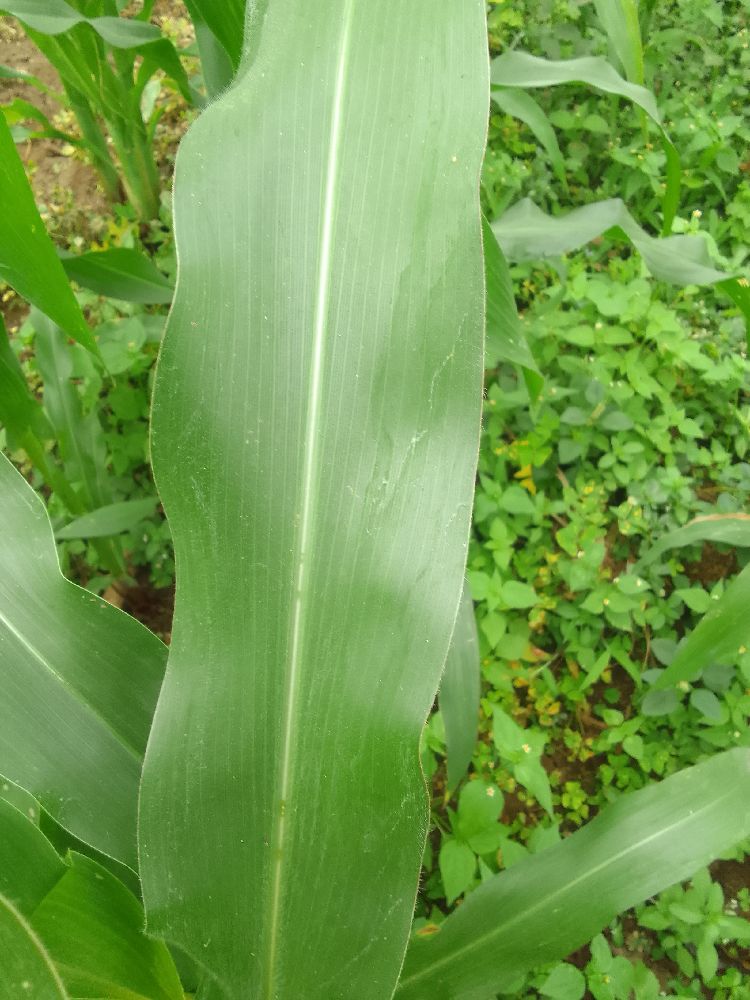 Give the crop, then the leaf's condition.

maize, healthy
